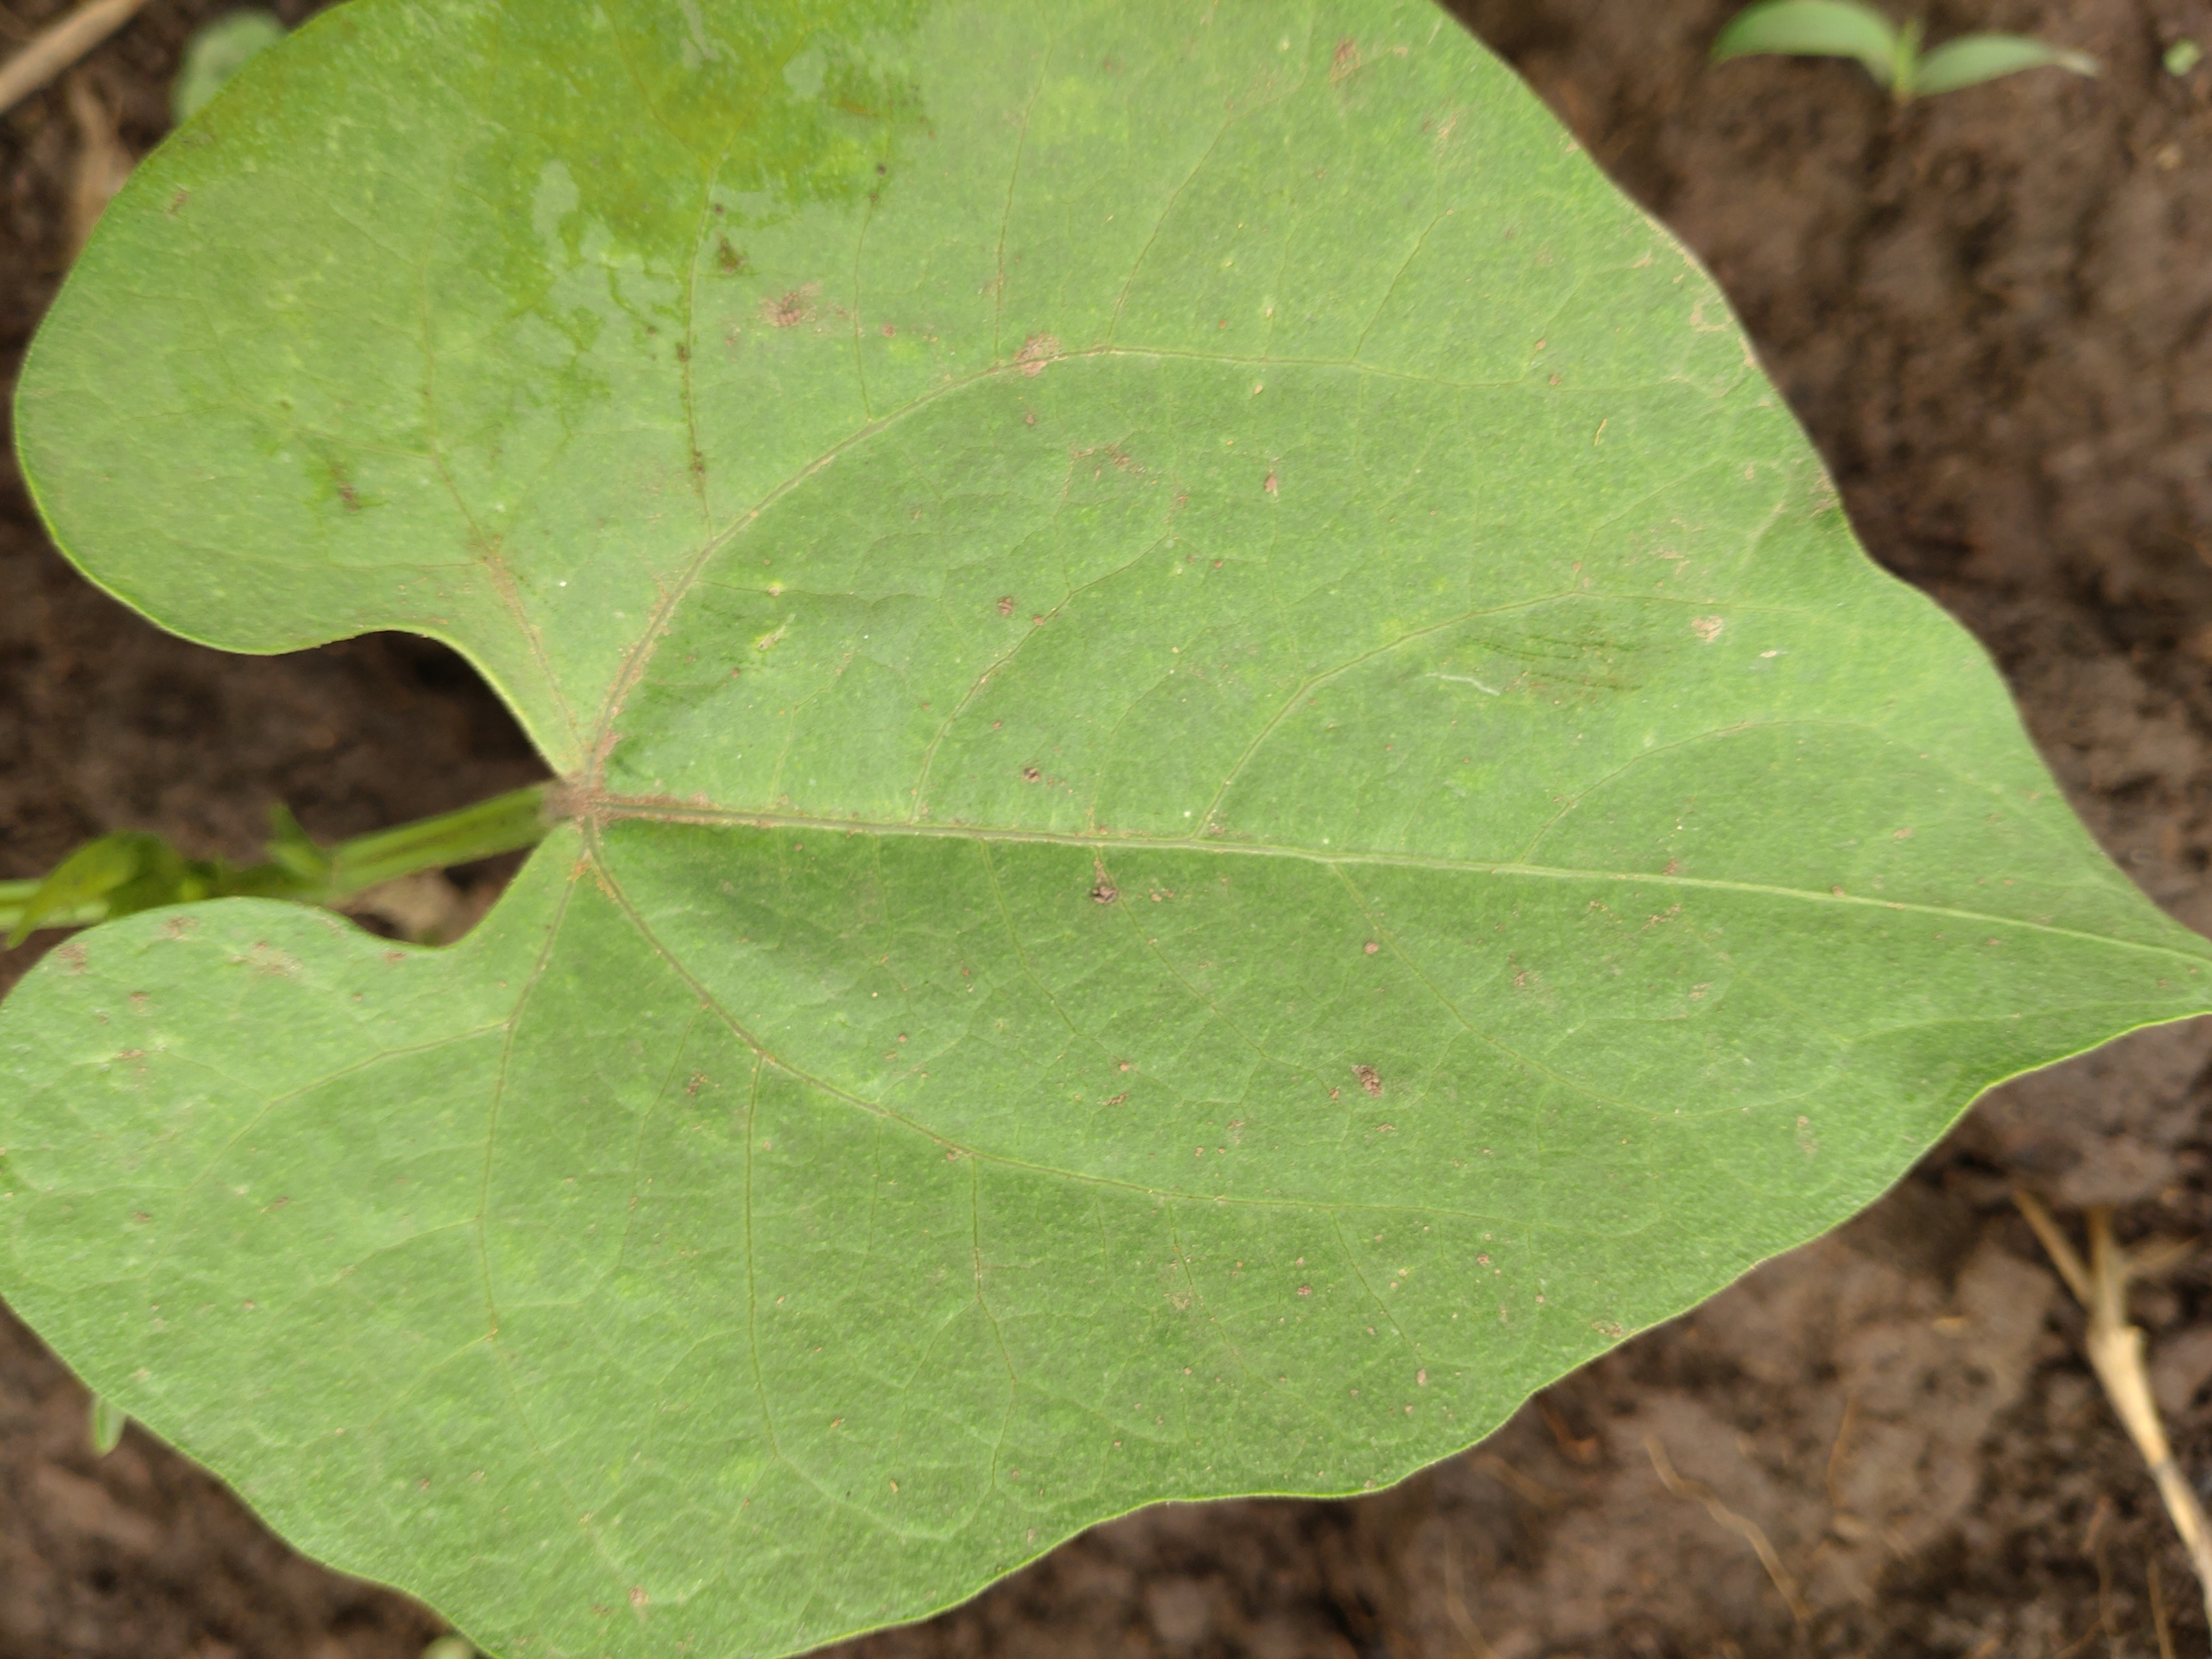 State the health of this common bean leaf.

healthy
